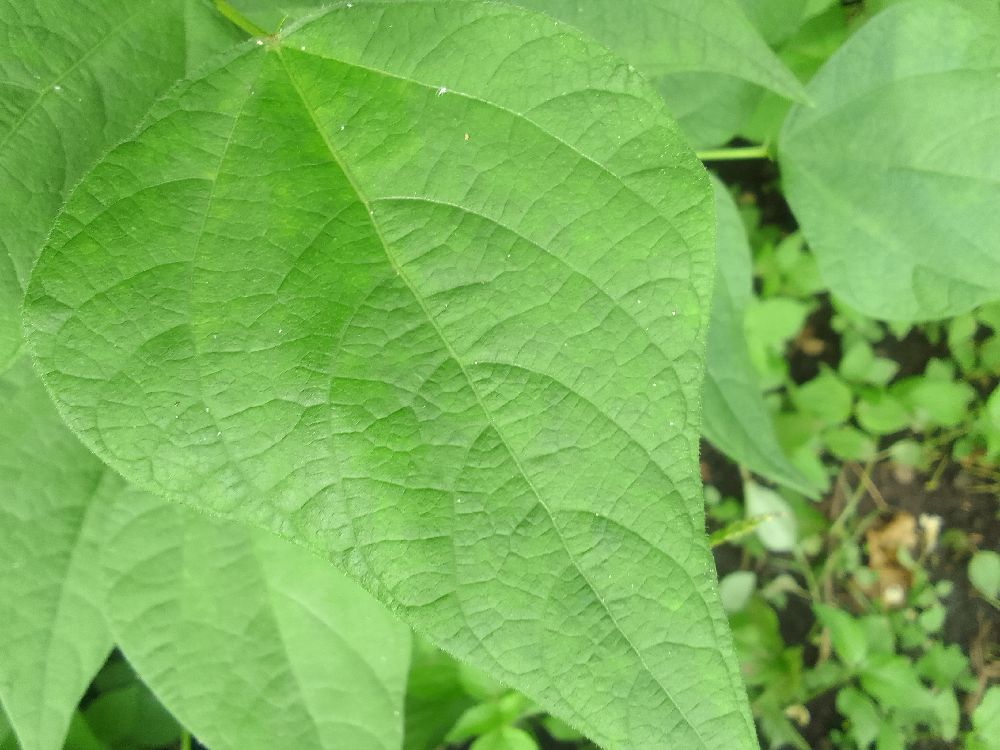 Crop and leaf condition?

common bean, healthy
